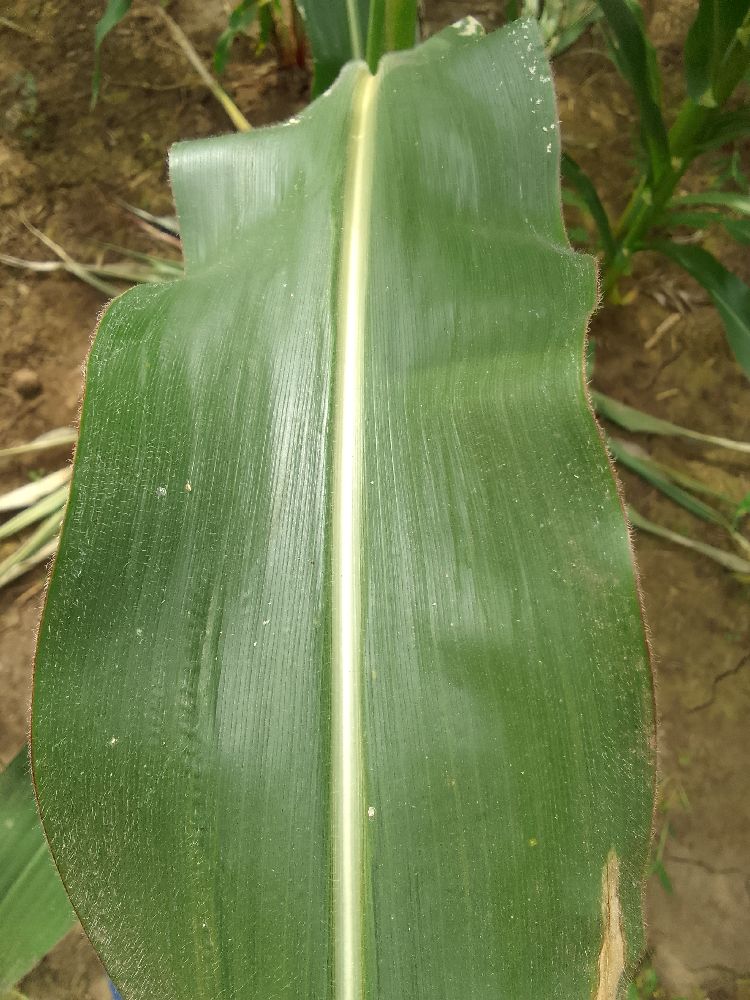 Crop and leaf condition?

maize, healthy
